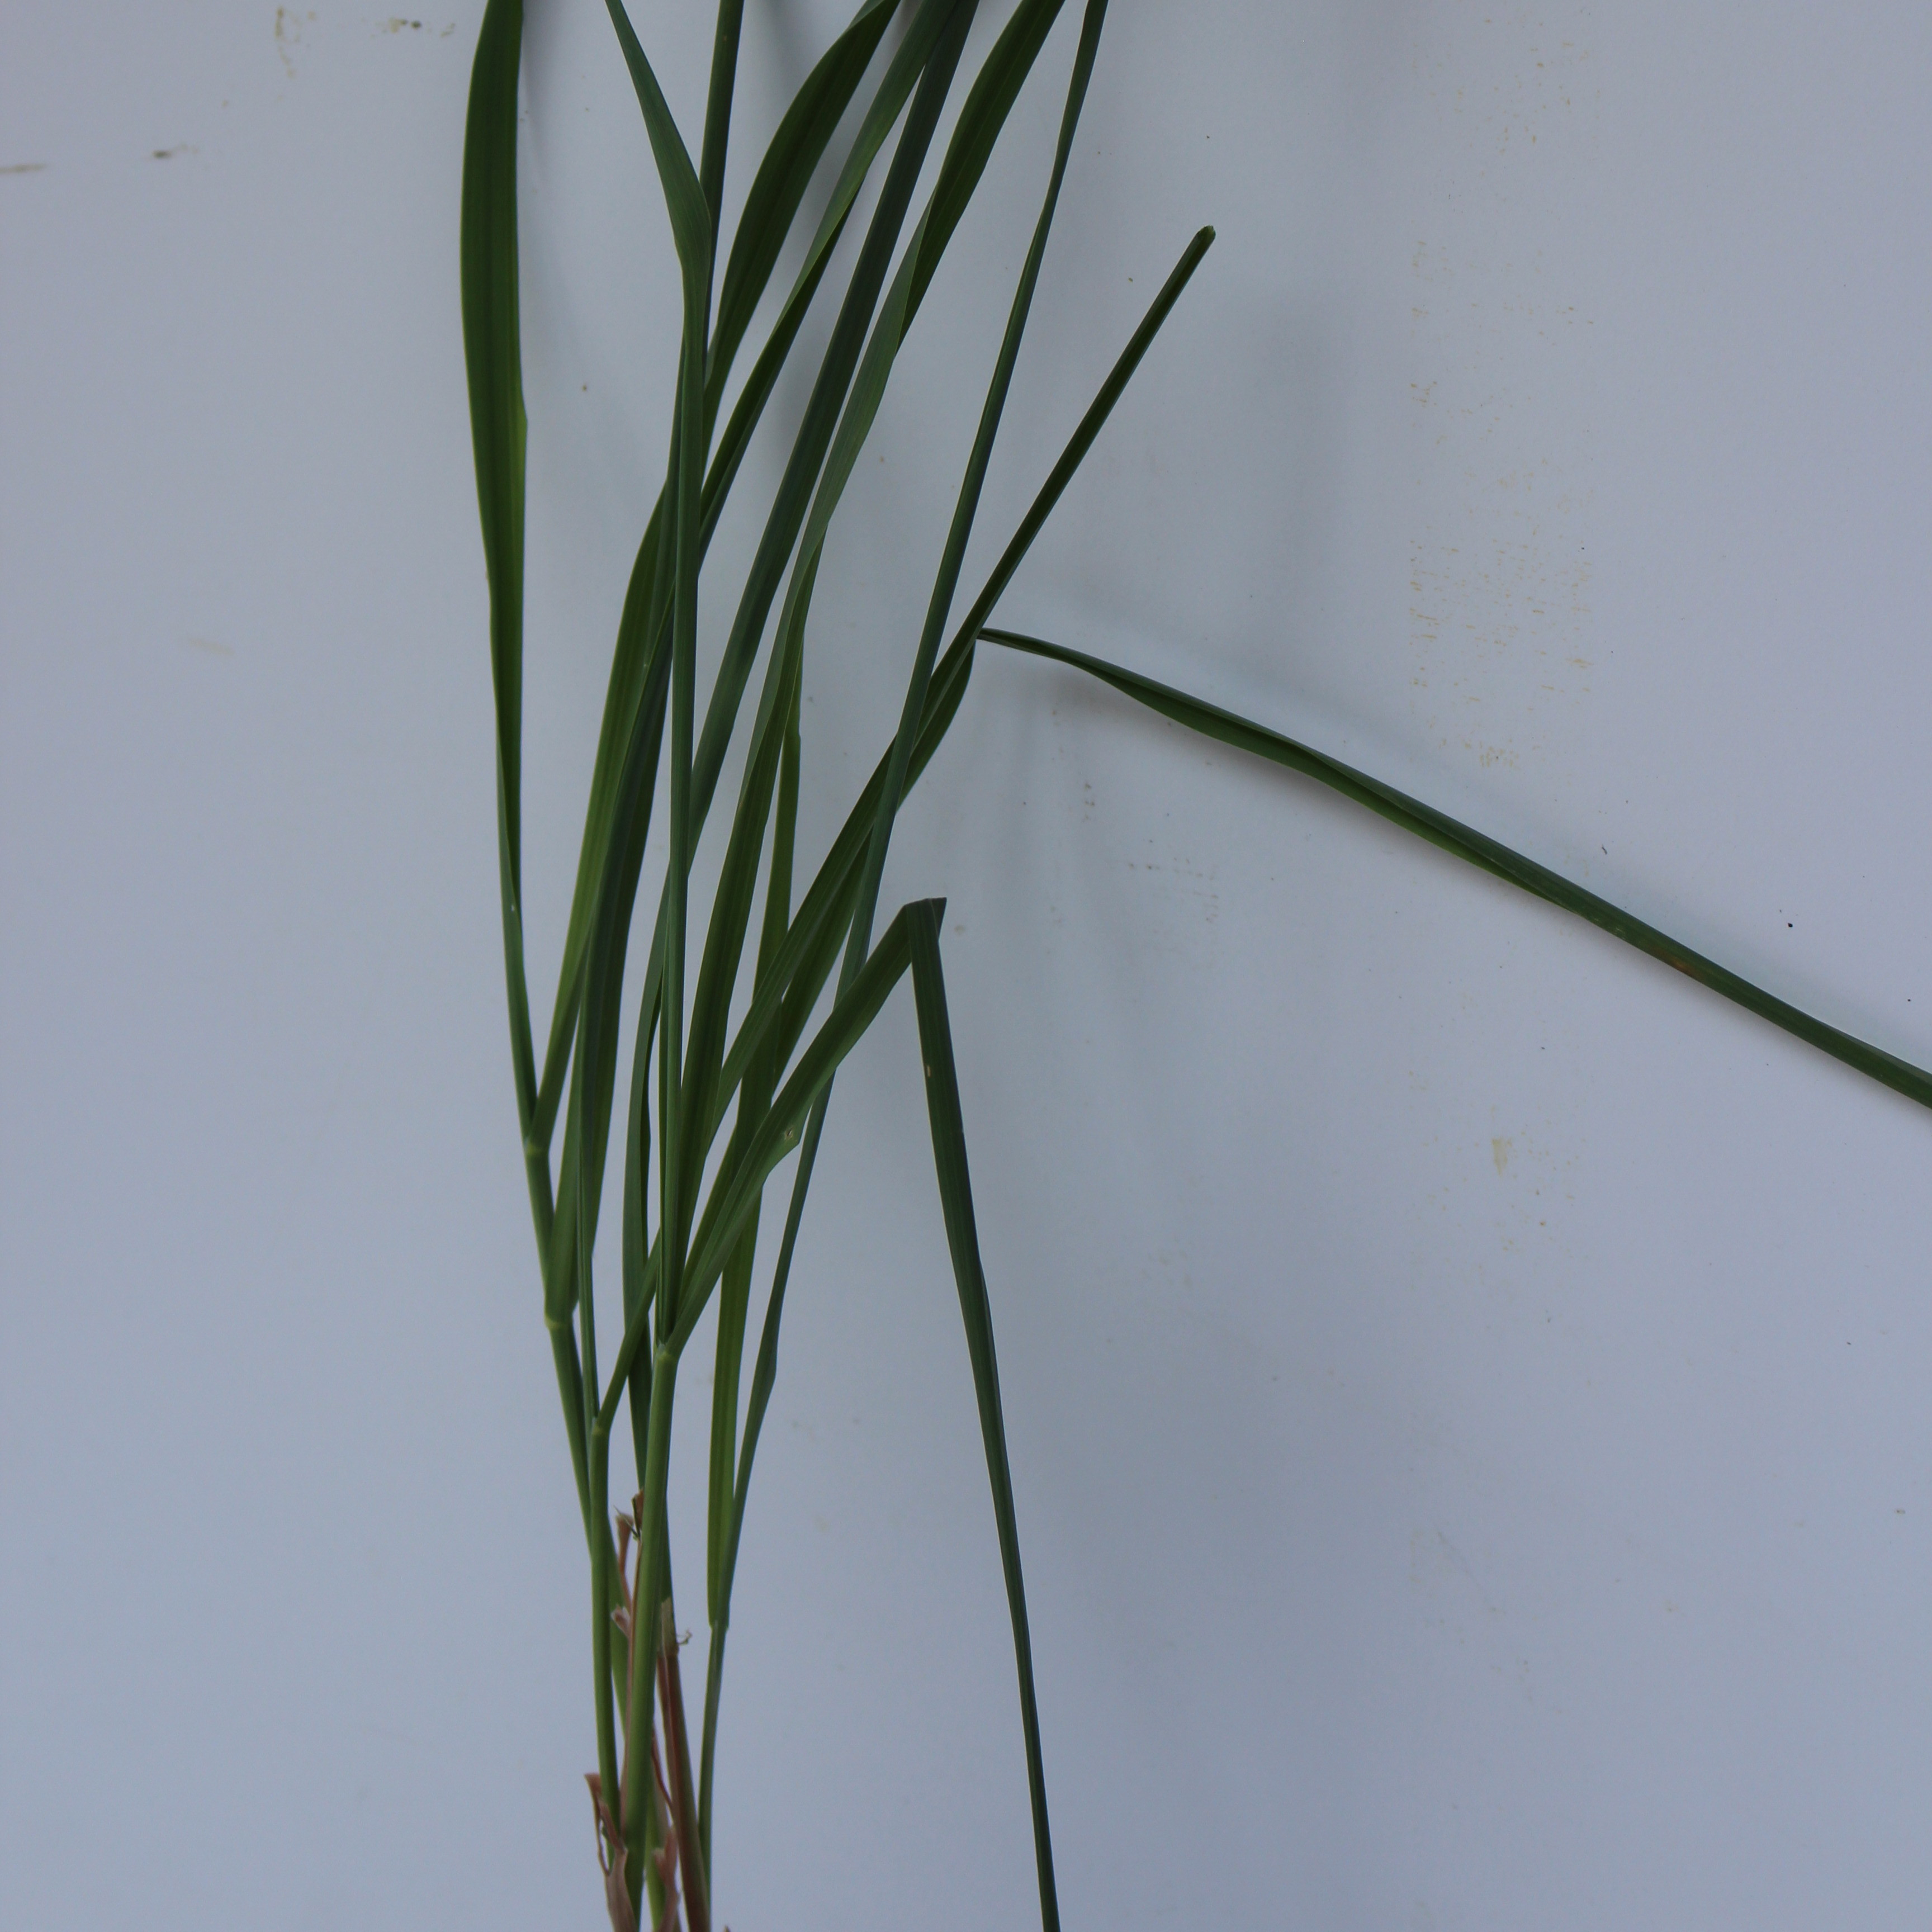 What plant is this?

Avena sterilis
